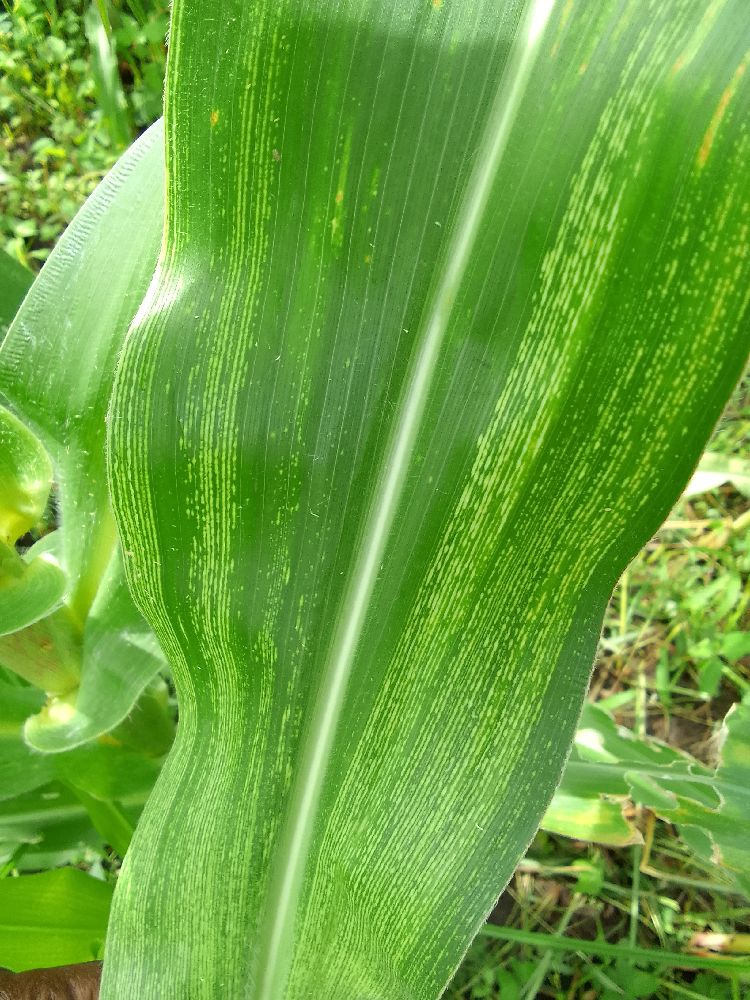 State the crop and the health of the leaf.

maize, maize streak virus
